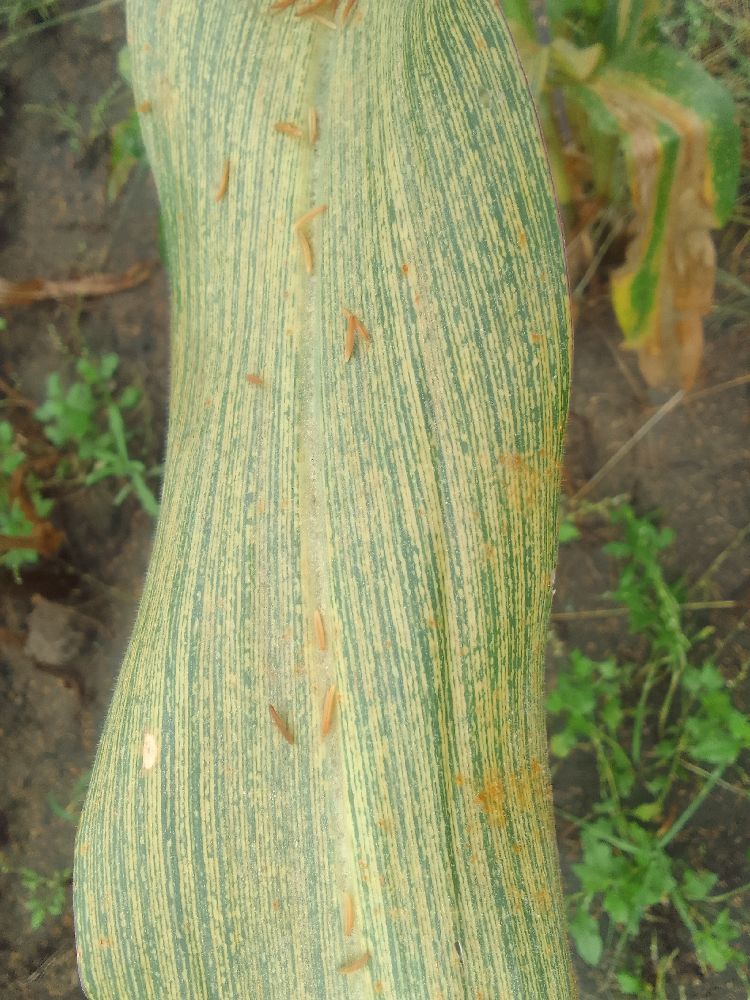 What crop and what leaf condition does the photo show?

maize, maize streak virus
